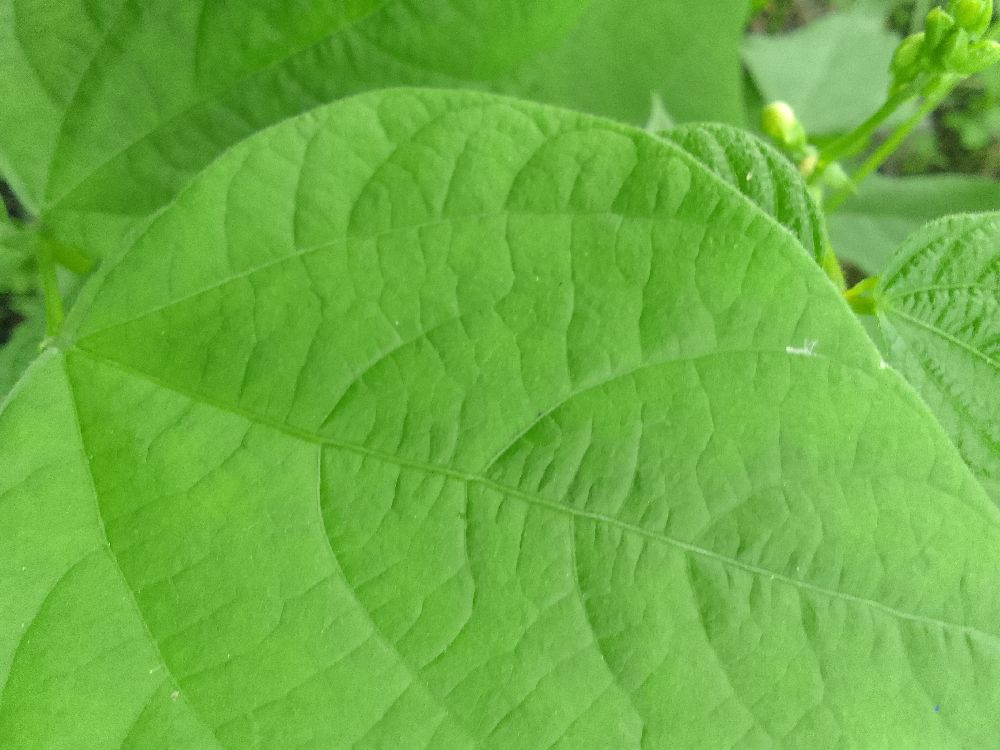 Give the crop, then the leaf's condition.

common bean, healthy
